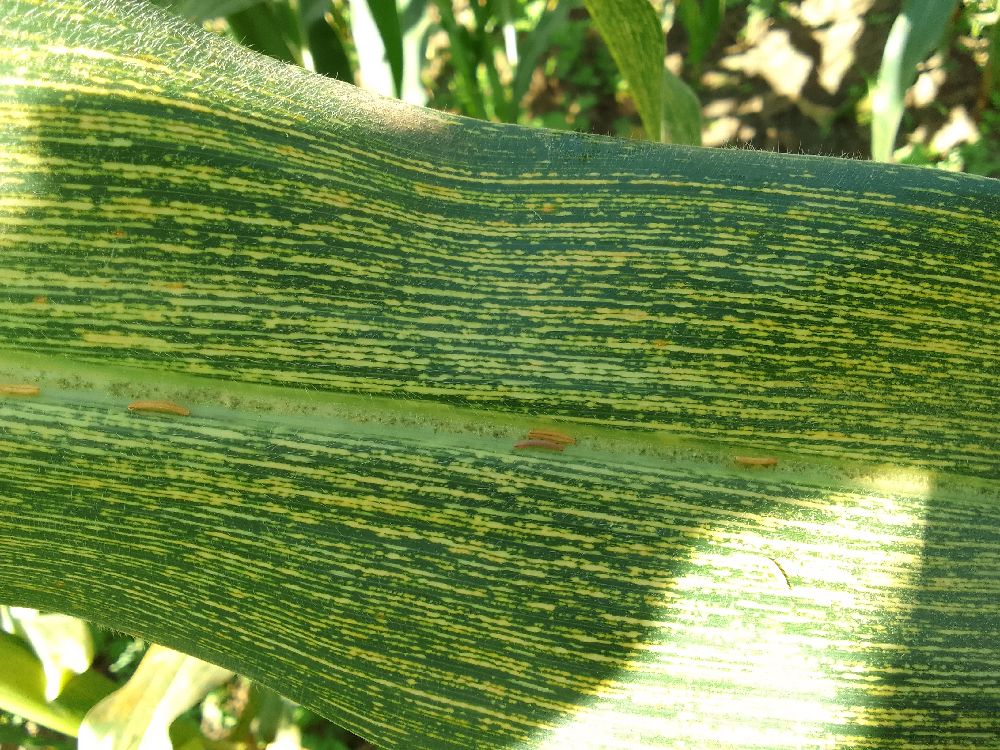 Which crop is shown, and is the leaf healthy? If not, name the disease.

maize, maize streak virus
